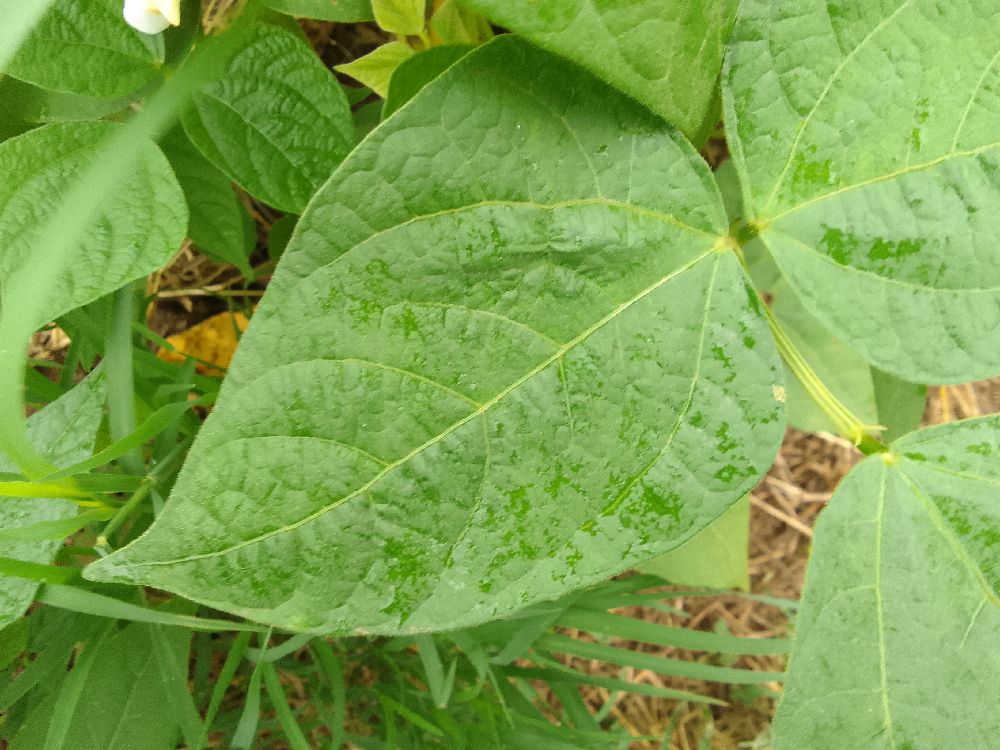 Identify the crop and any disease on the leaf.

common bean, healthy
